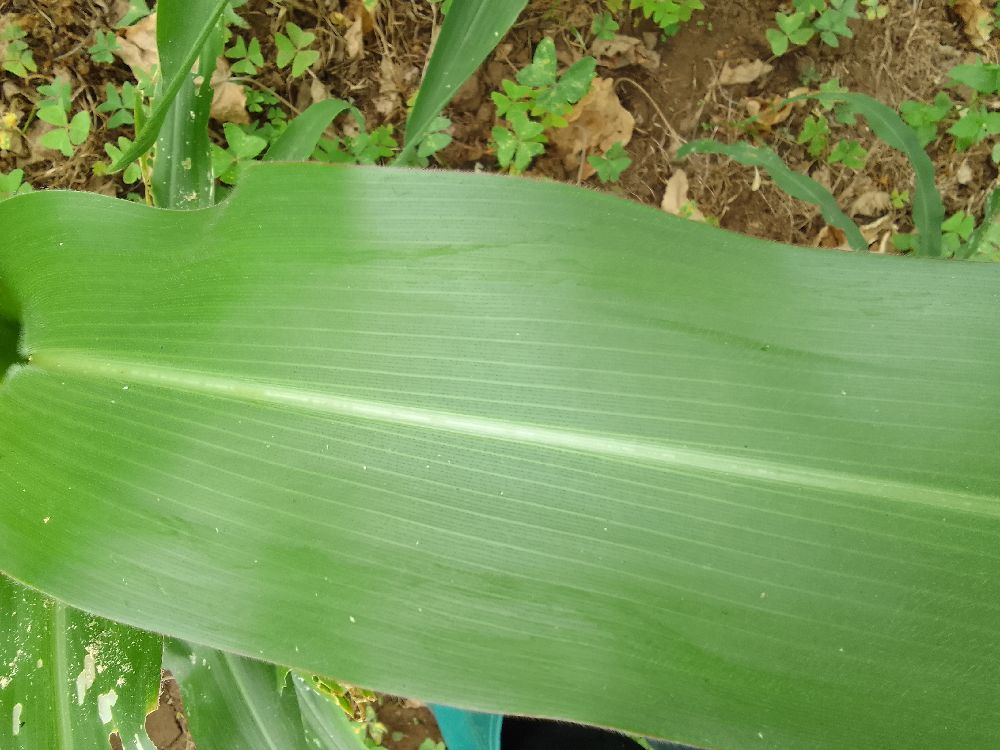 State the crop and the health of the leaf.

maize, healthy
